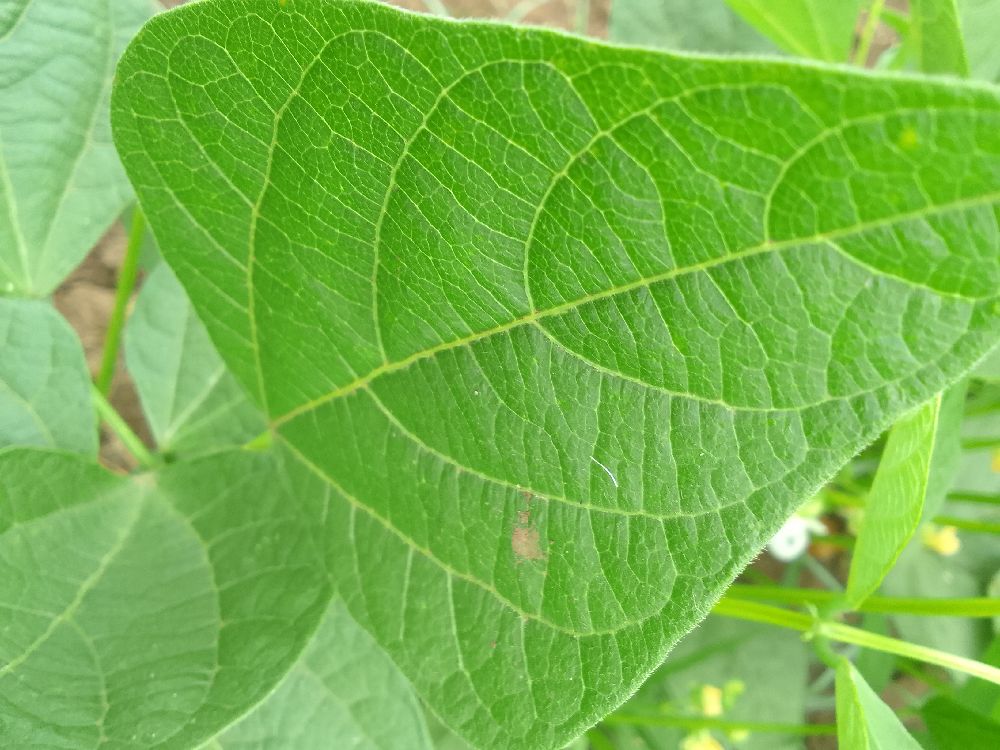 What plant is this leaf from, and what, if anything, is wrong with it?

common bean, healthy
